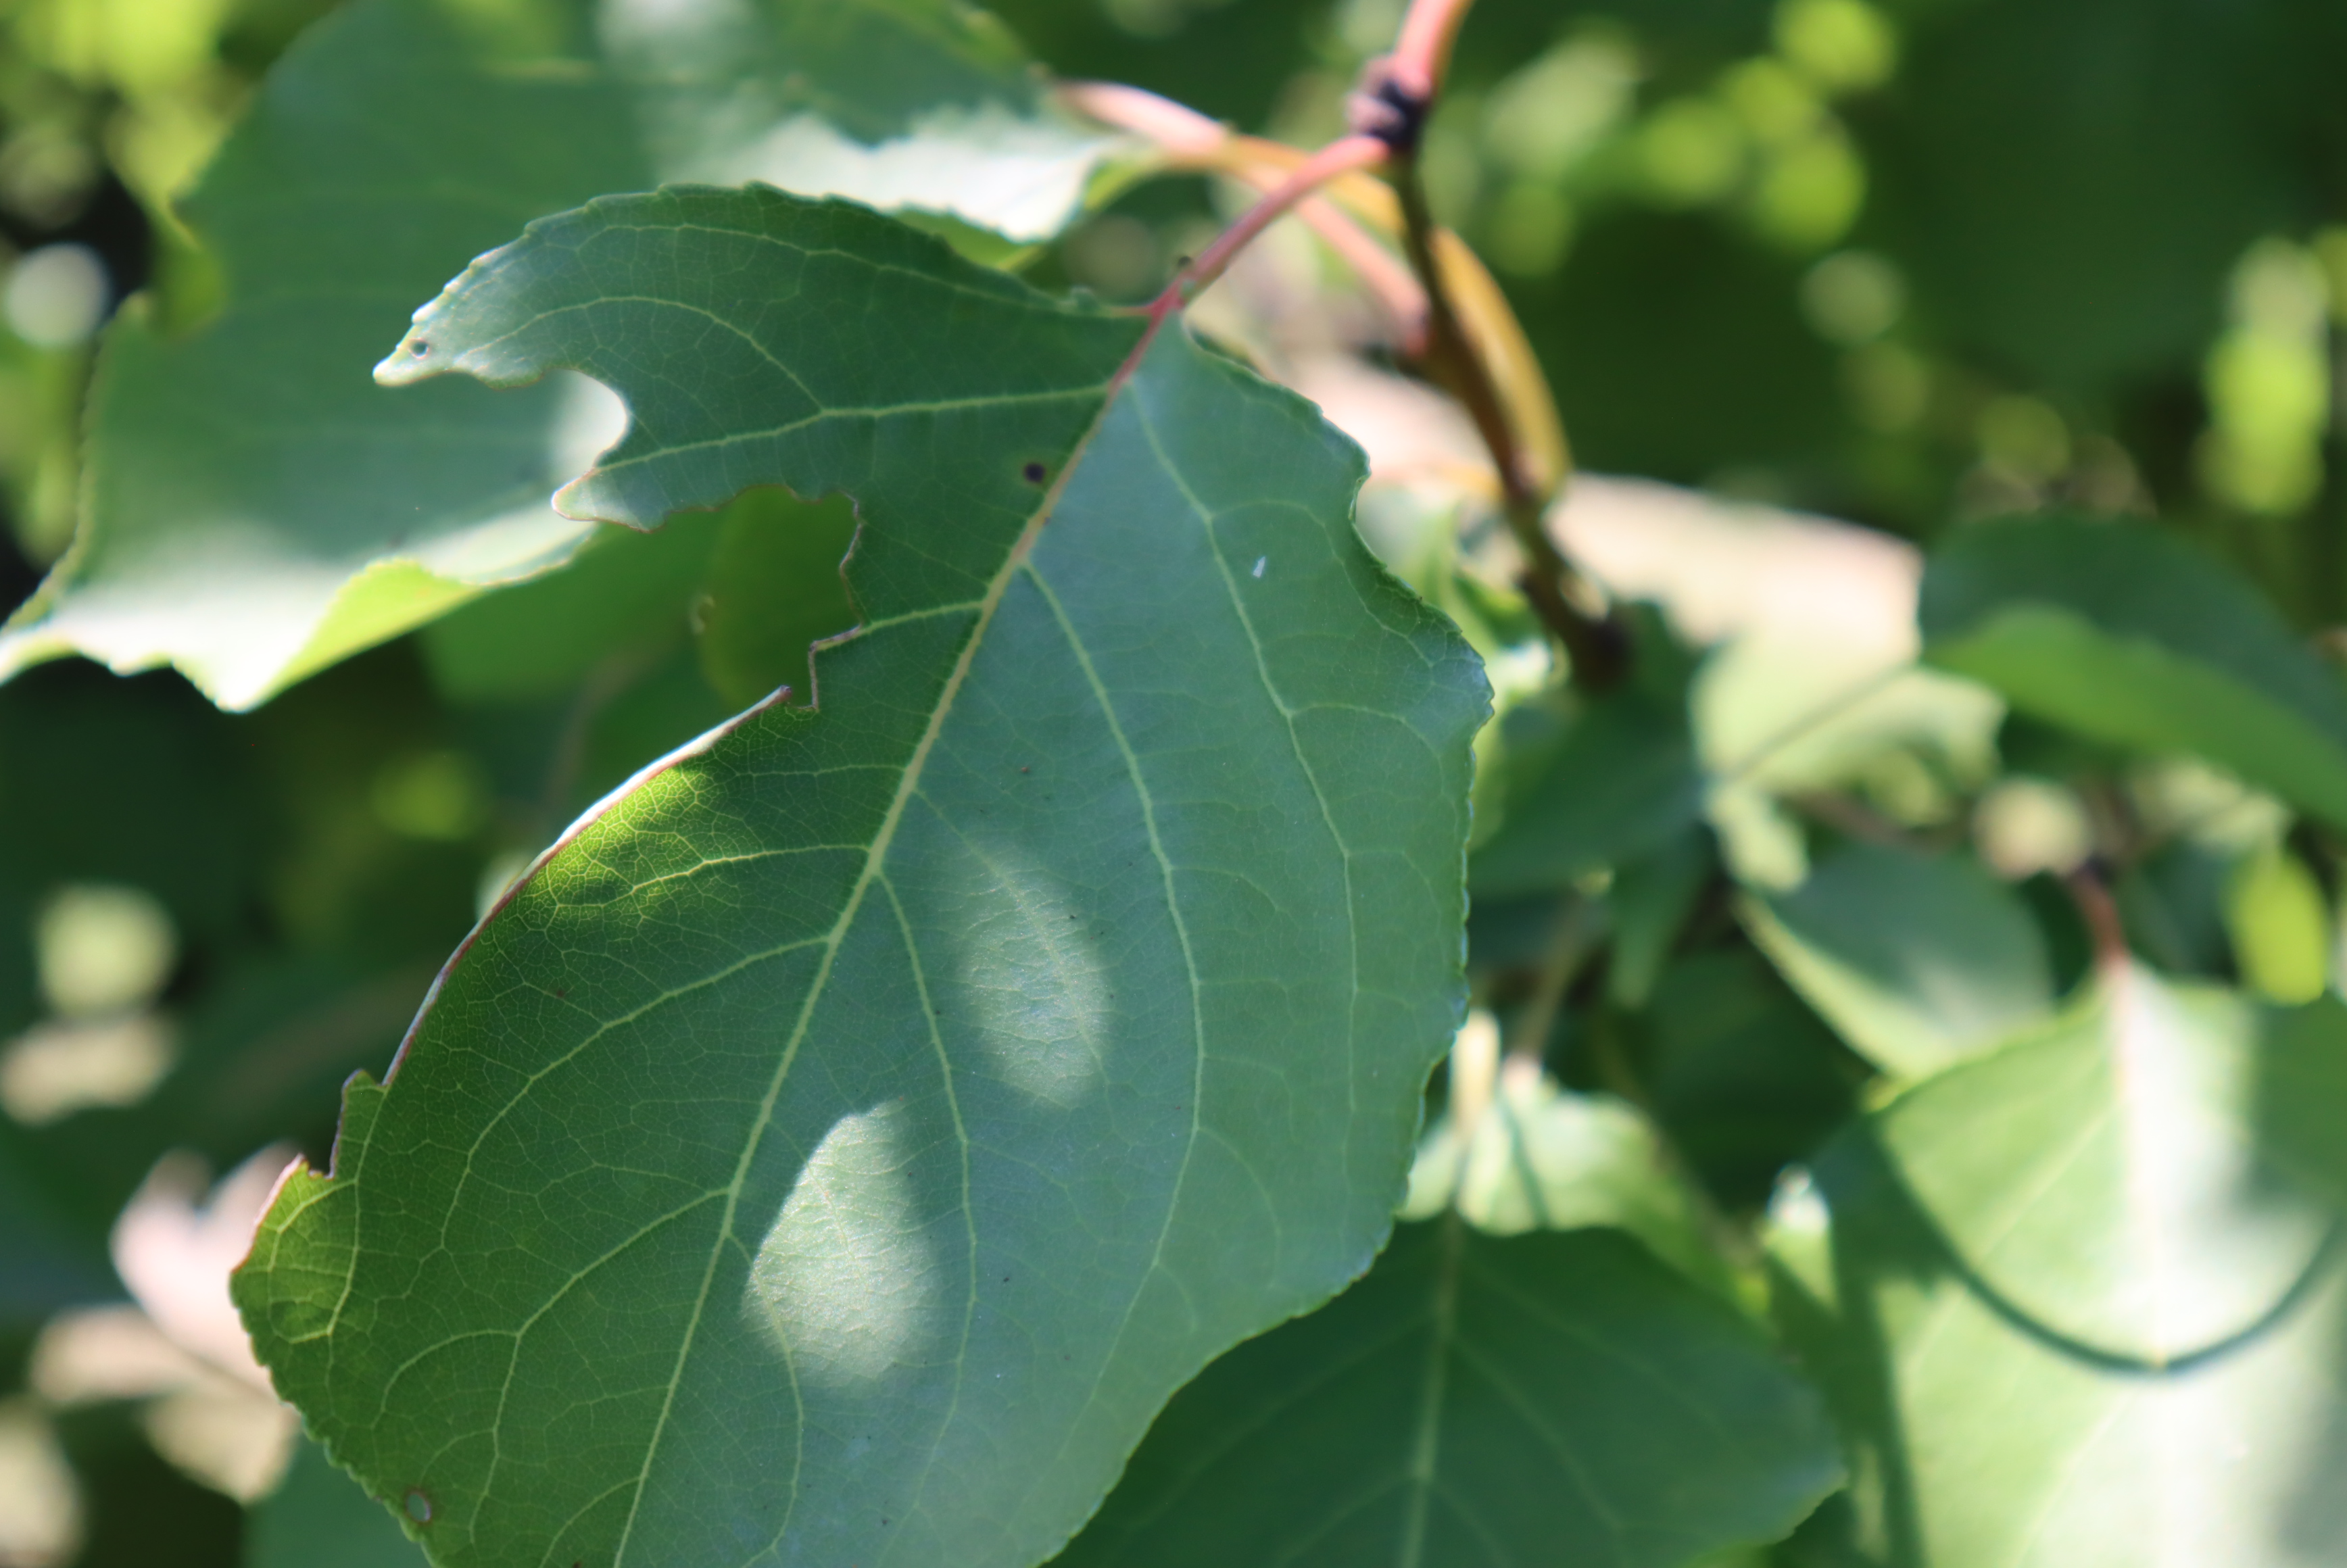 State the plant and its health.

apricot, bacterial spot, shot hole disease
